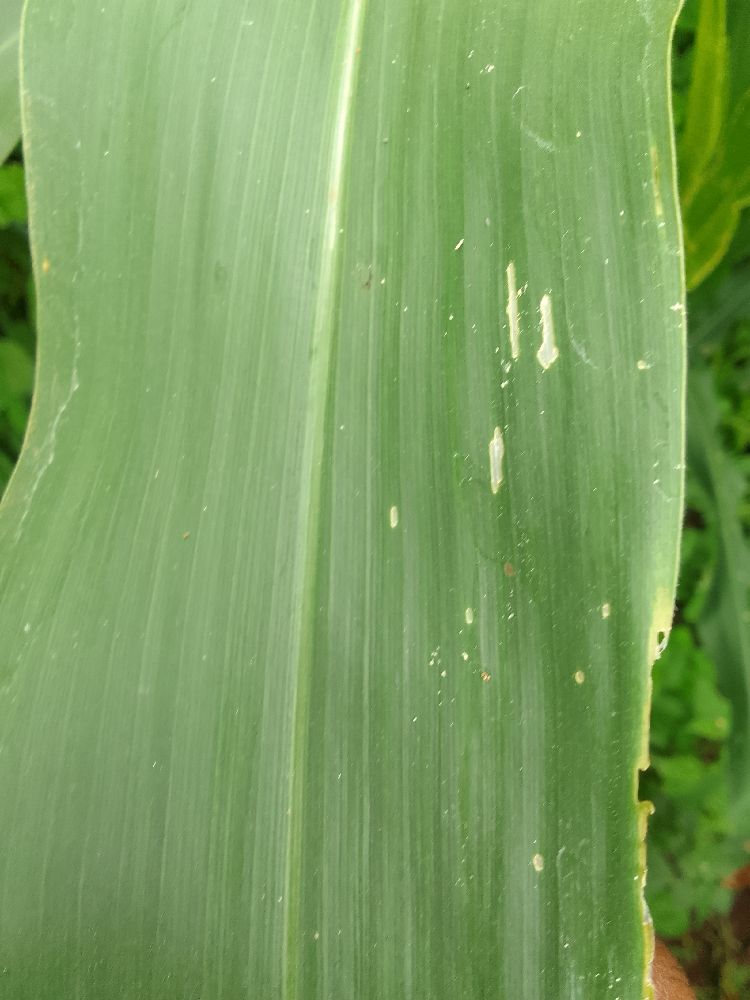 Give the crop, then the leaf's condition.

maize, healthy
